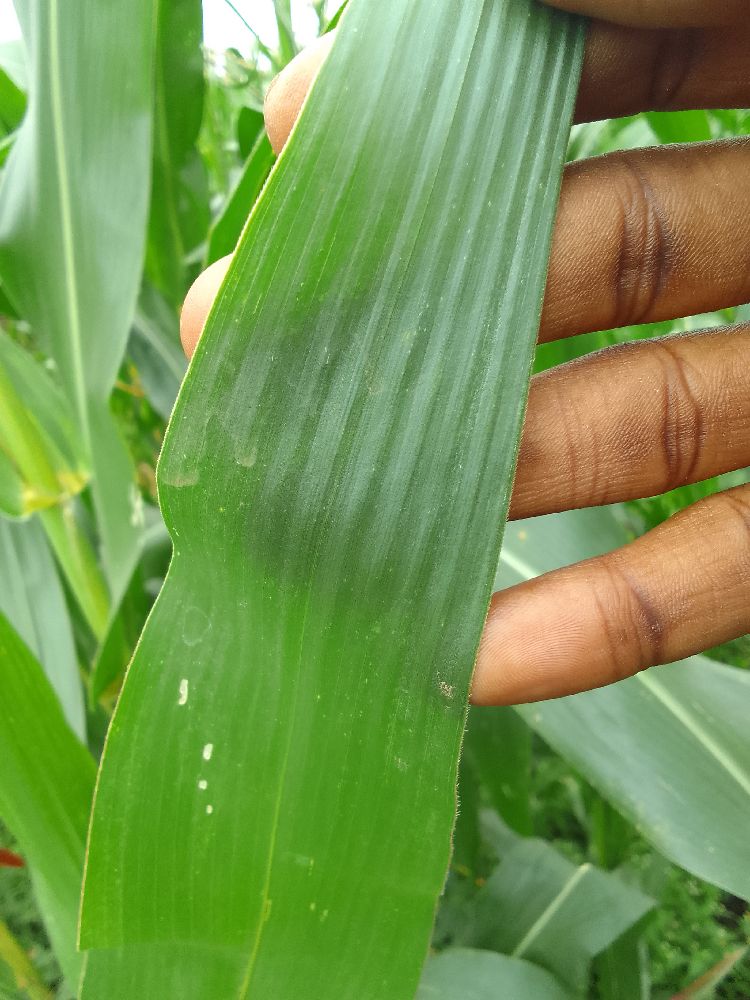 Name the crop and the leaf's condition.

maize, healthy
